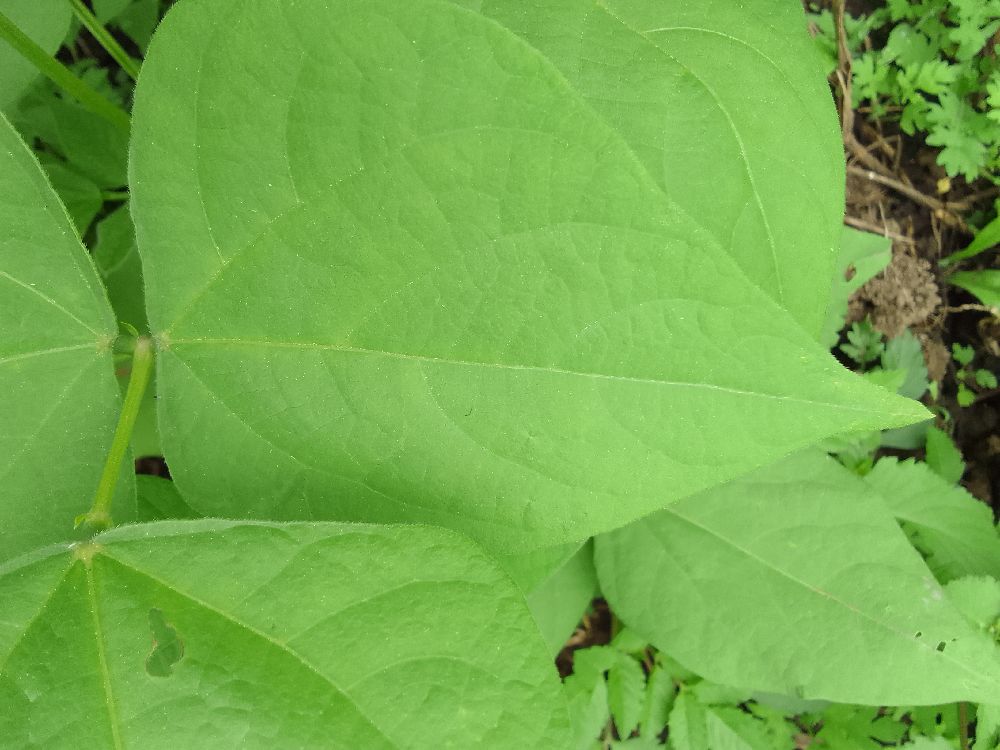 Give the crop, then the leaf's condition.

common bean, healthy
